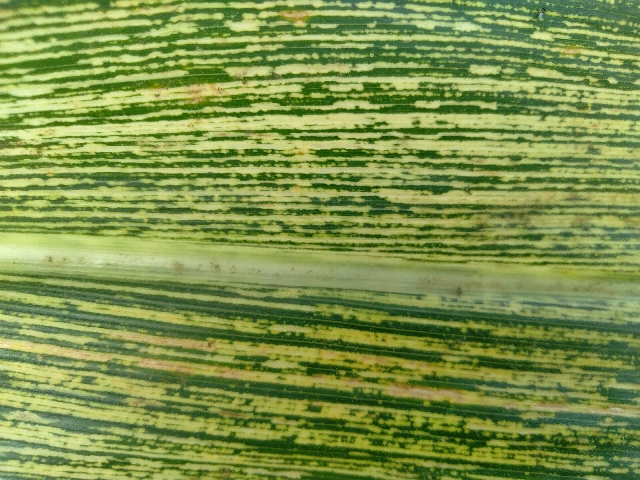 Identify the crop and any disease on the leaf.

maize, maize streak virus
